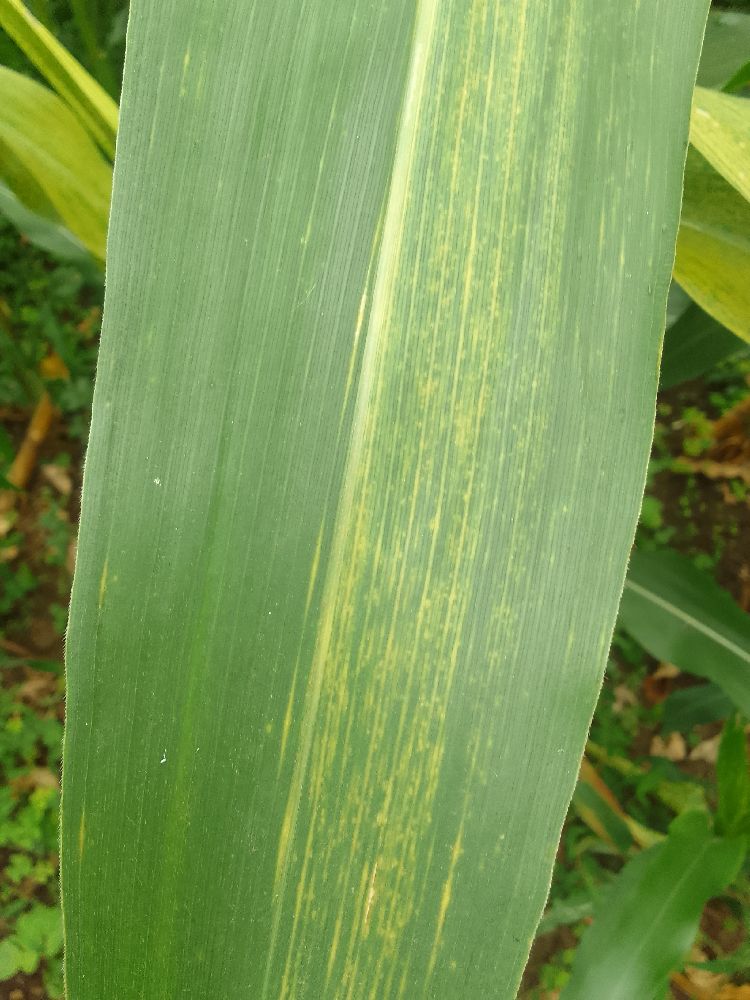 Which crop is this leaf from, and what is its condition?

maize, maize lethal necrosis
